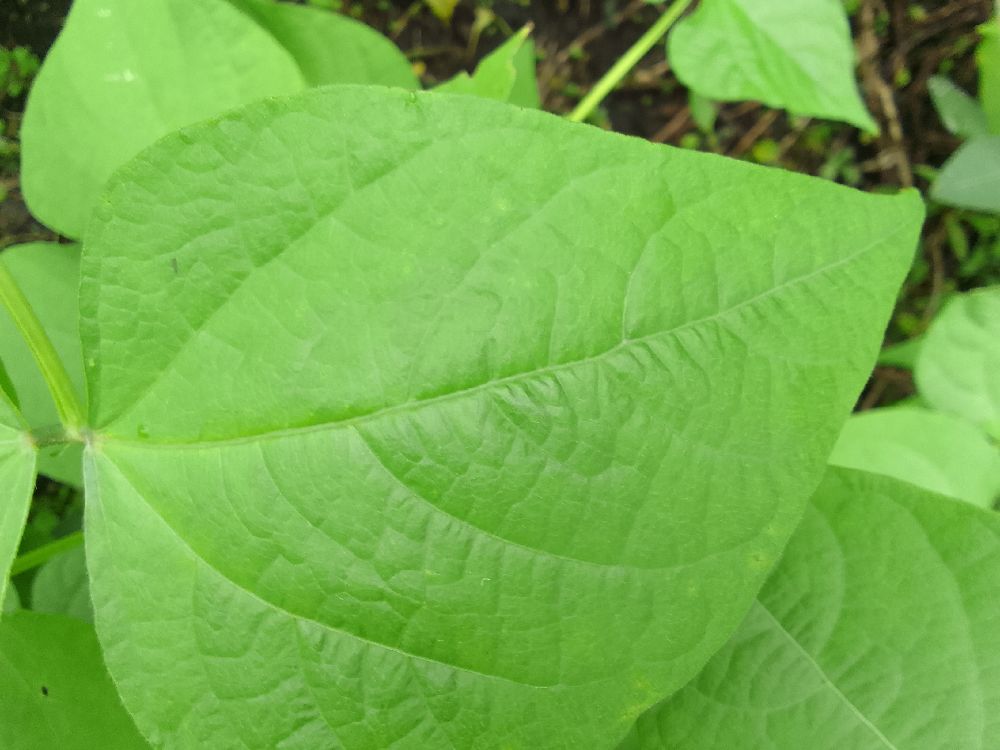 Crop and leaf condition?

common bean, healthy
